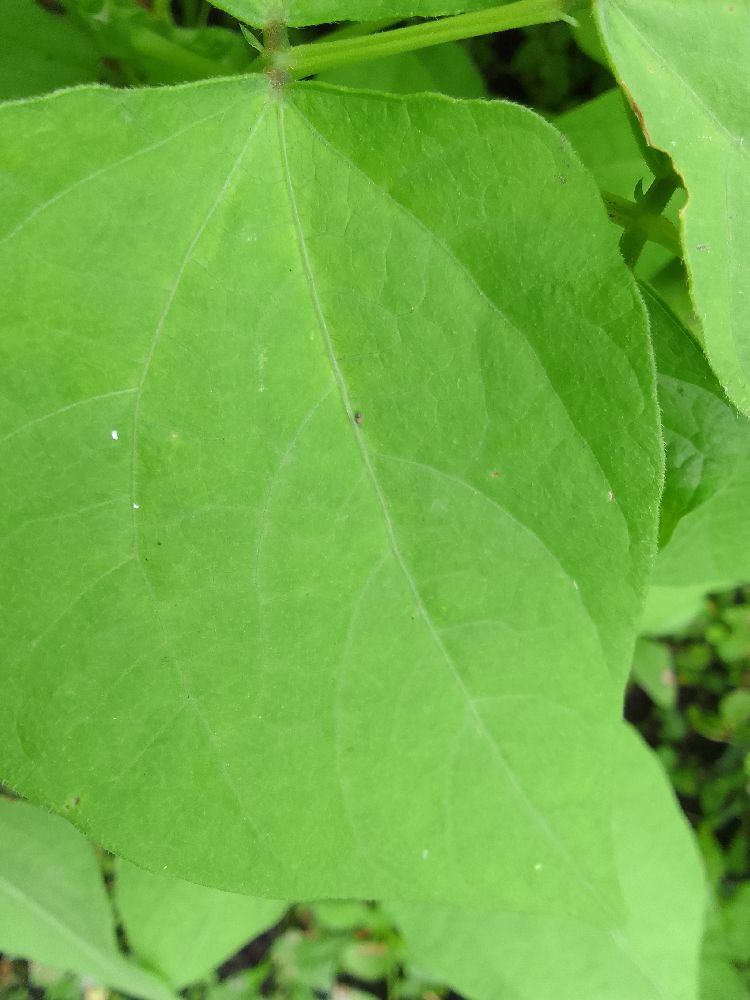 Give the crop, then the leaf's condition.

common bean, healthy
